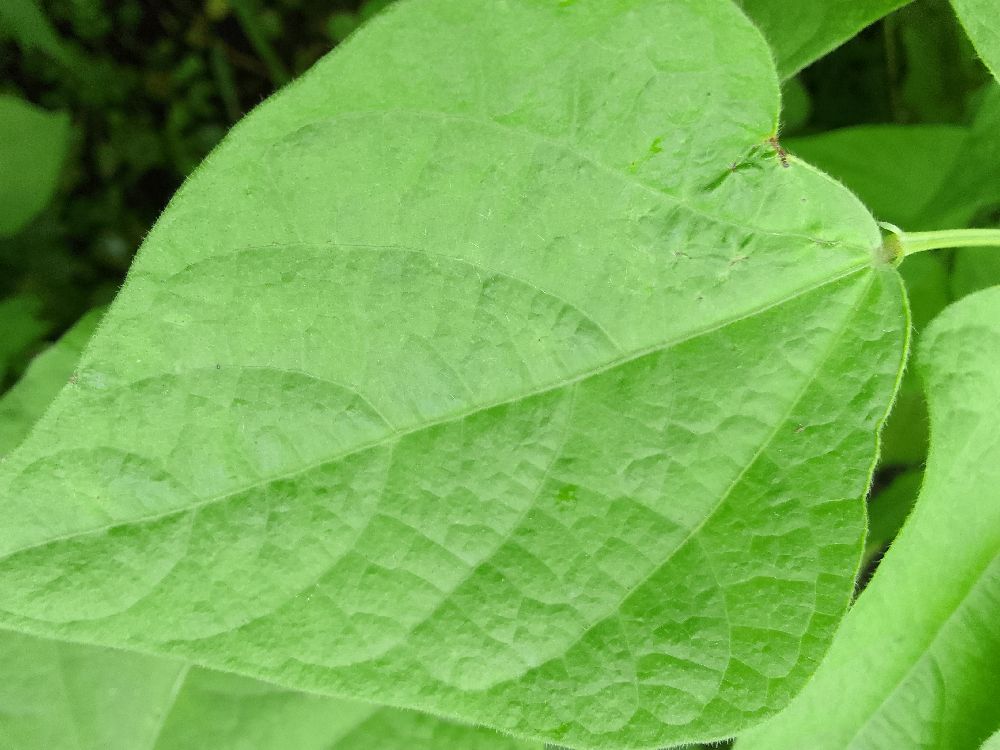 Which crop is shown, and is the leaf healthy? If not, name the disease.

common bean, healthy
